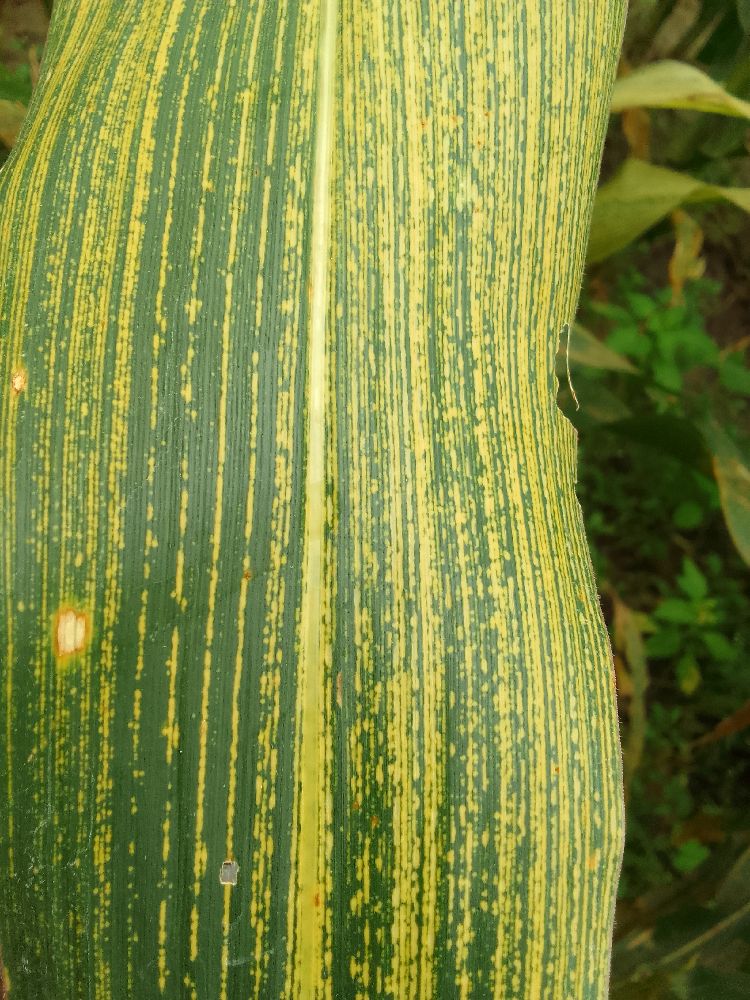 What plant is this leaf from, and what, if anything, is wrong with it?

maize, maize streak virus
